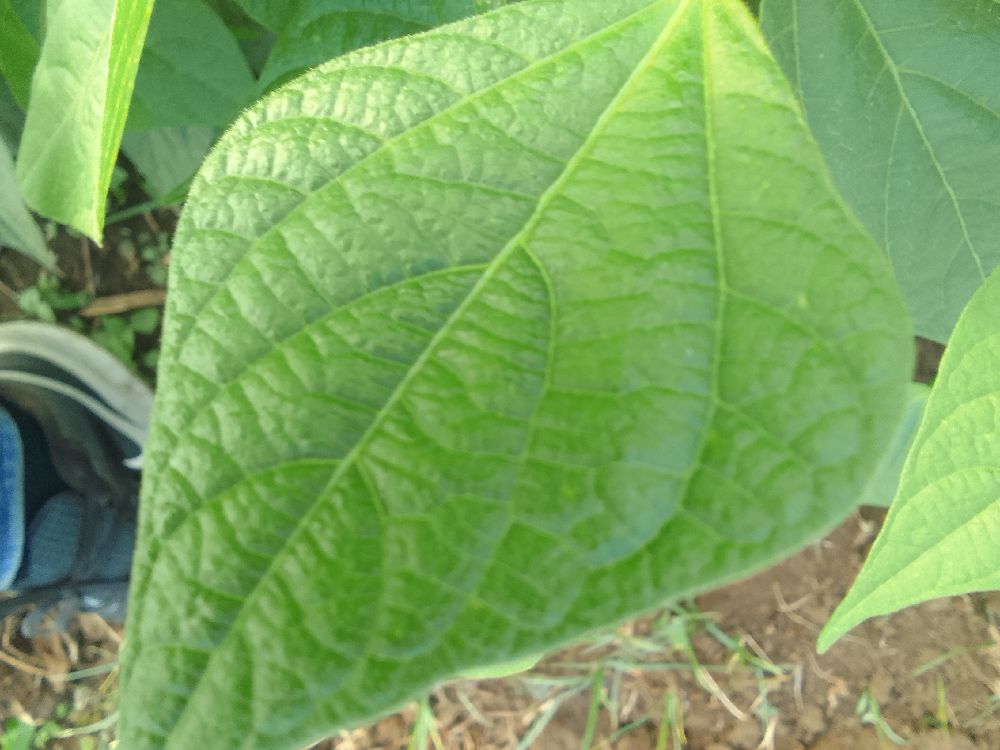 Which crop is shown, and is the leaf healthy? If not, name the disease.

common bean, healthy
